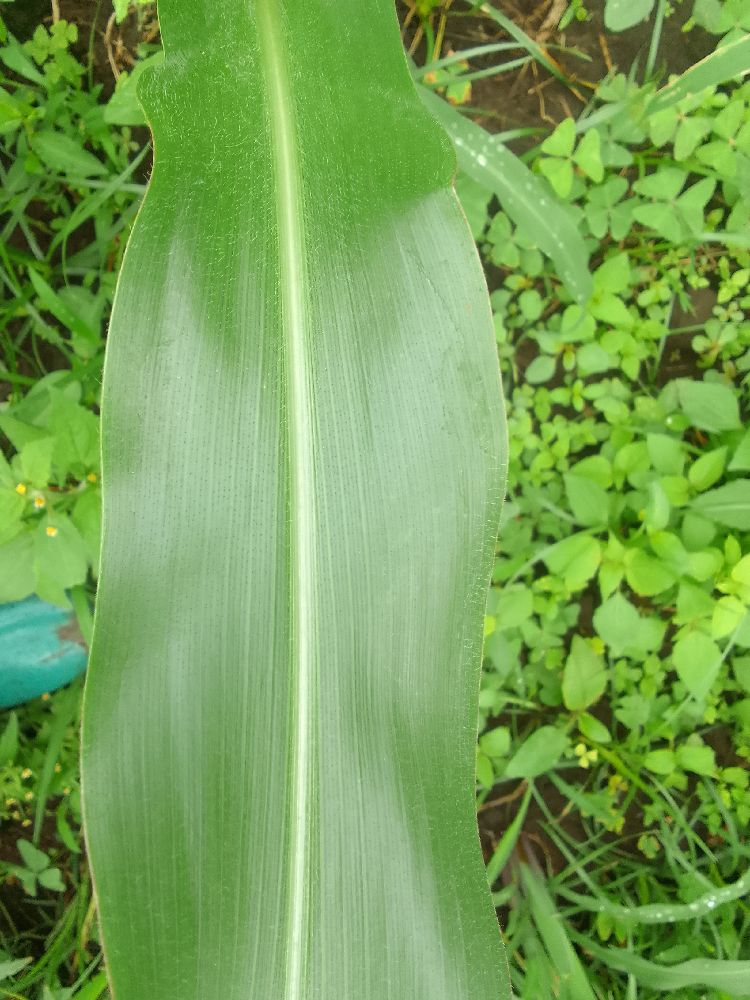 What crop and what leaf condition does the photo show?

maize, healthy
